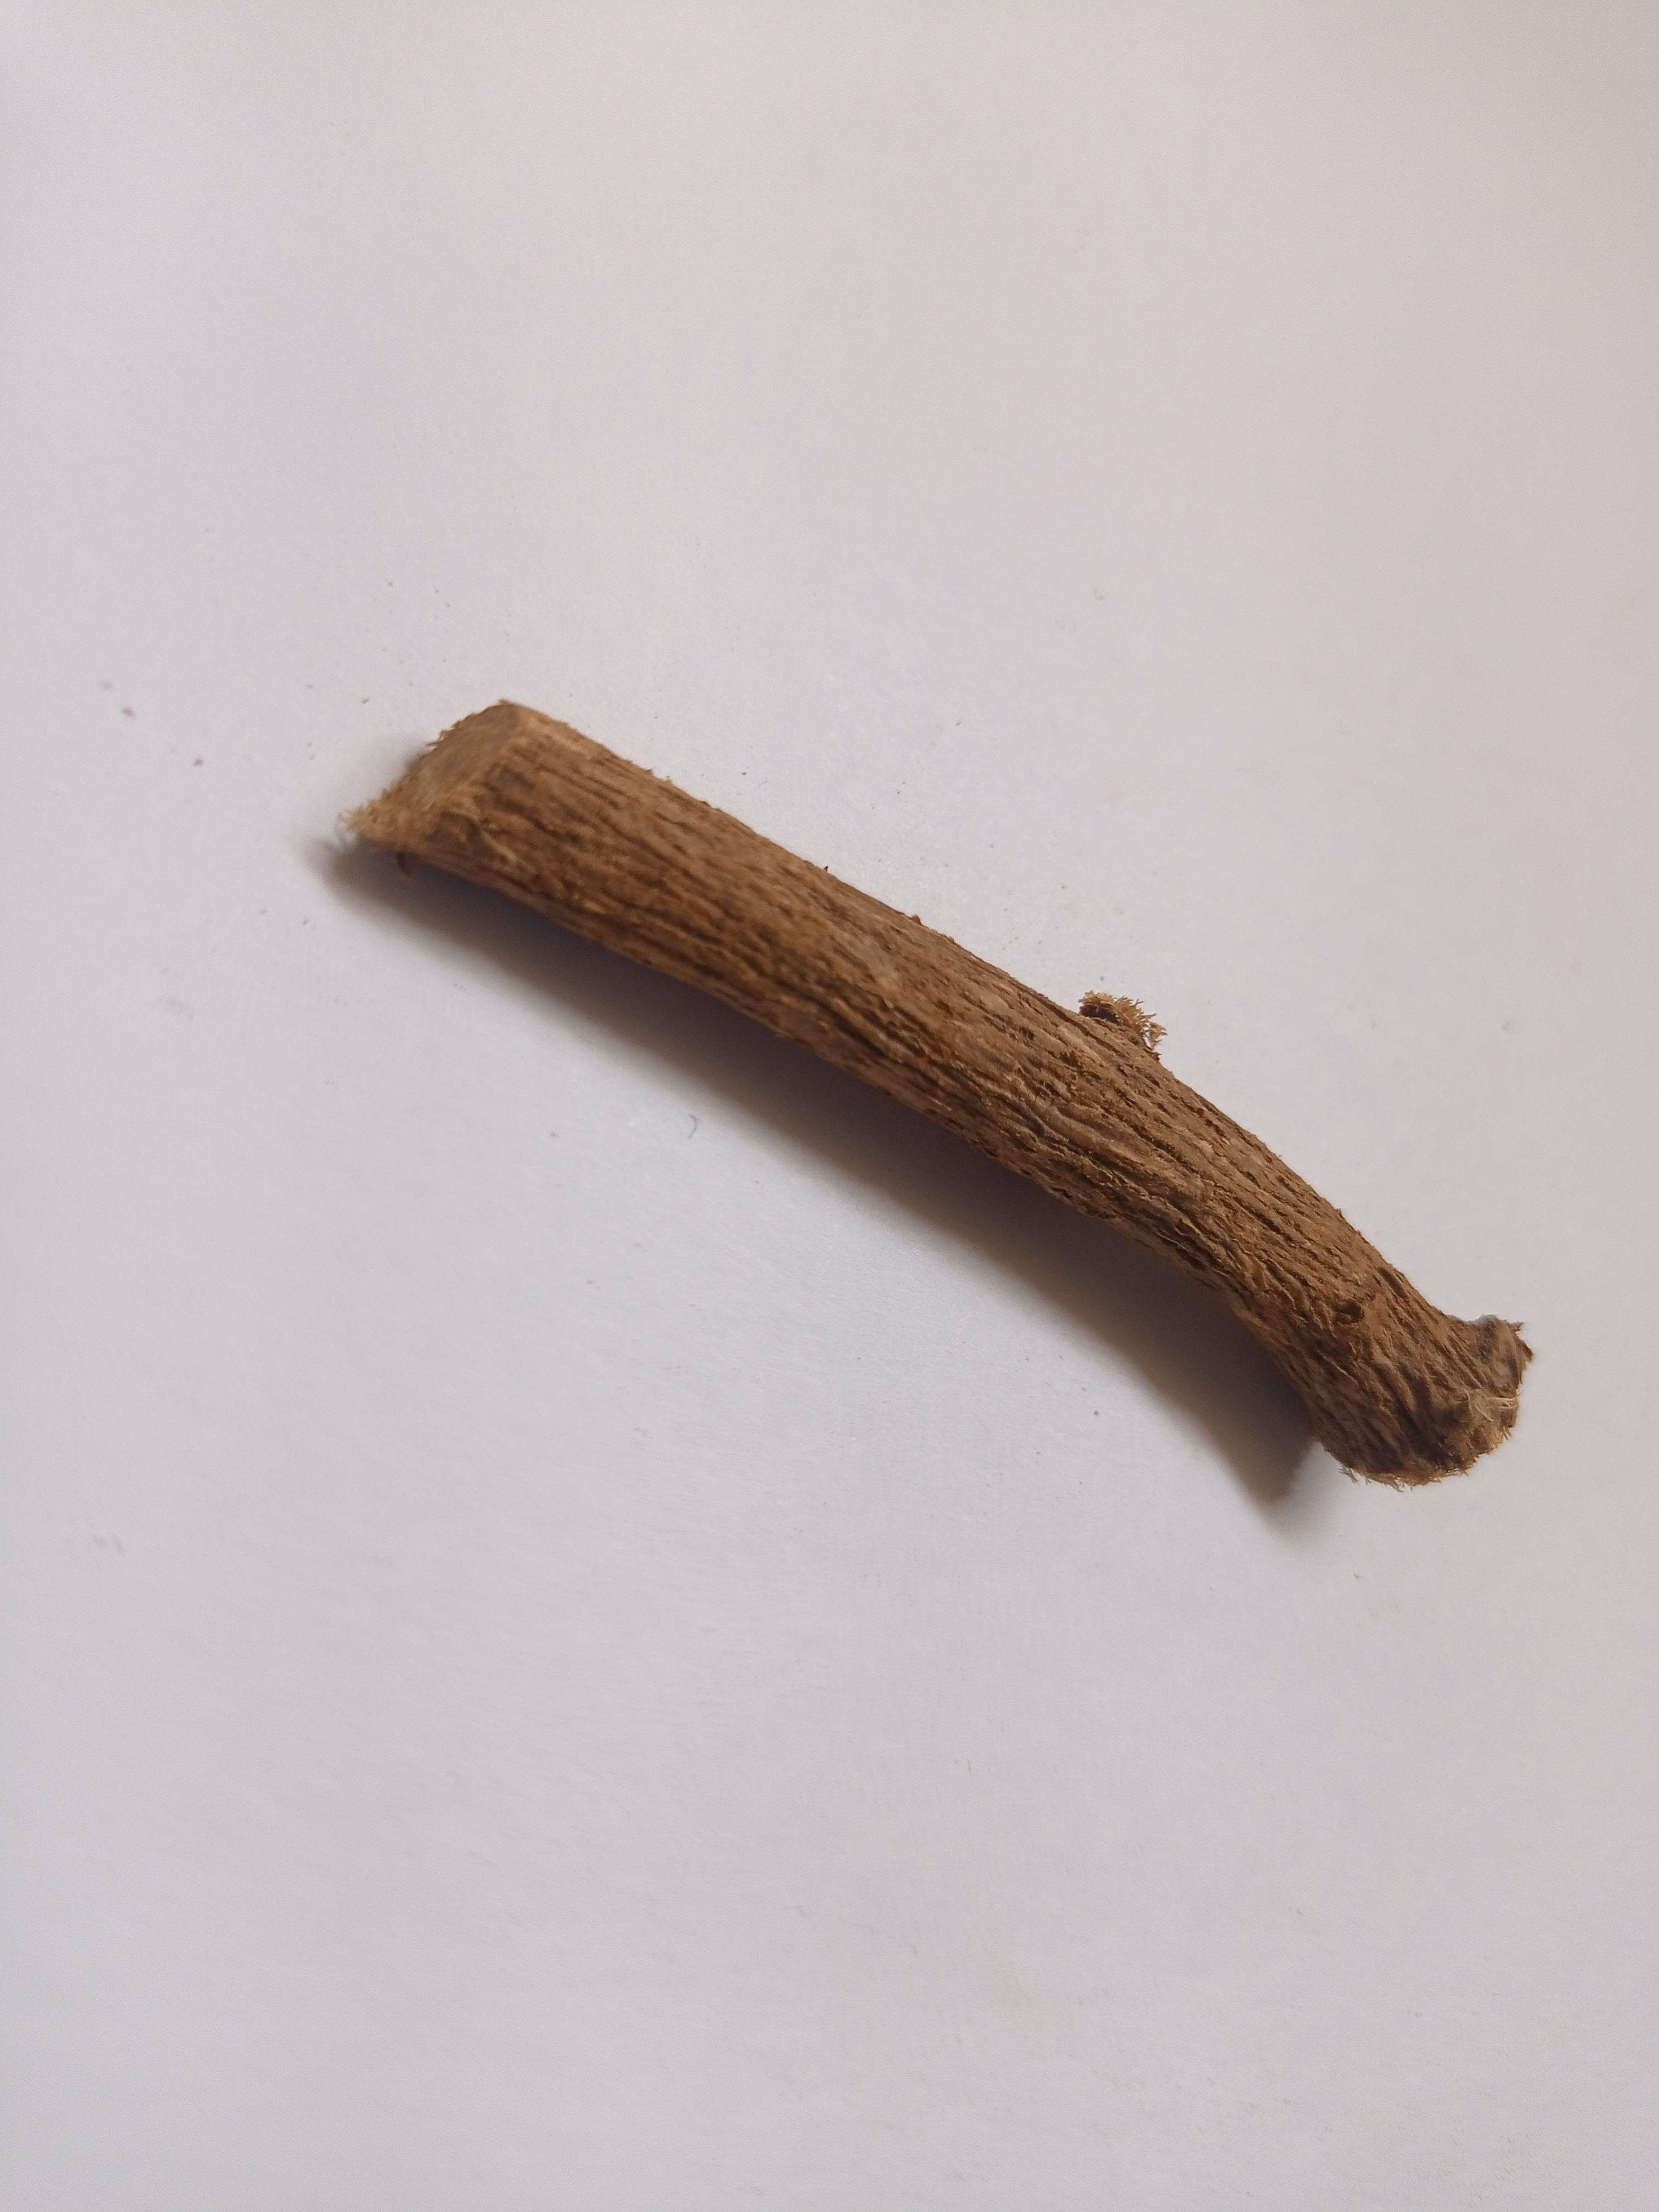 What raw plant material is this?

jesthamadh
